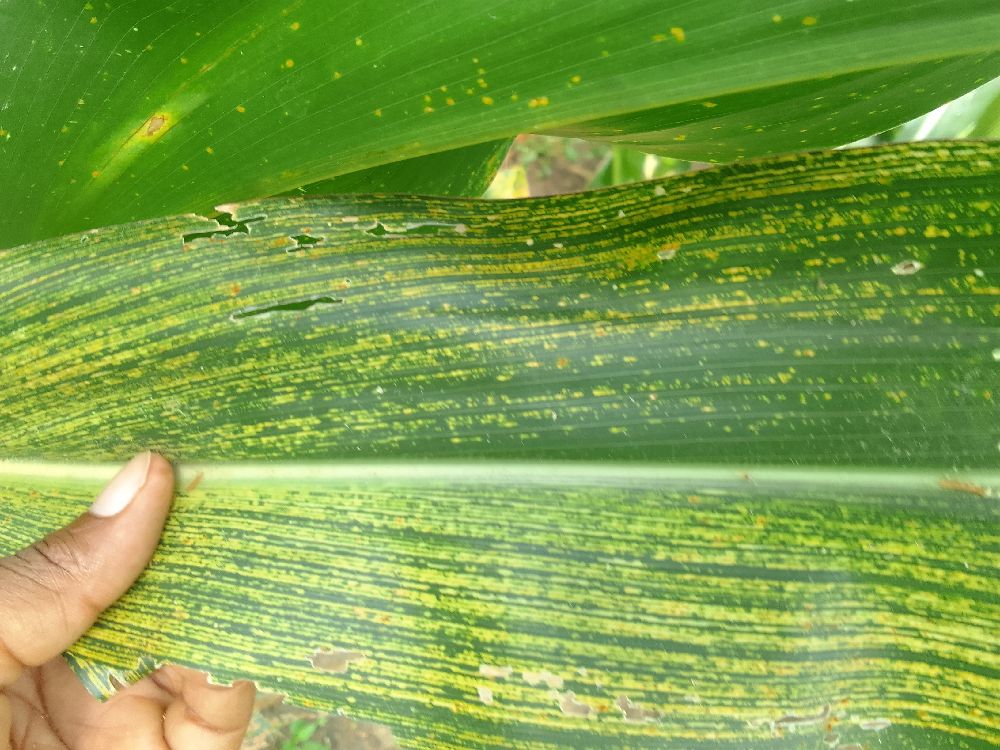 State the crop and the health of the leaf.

maize, maize streak virus
